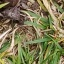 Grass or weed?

grass
